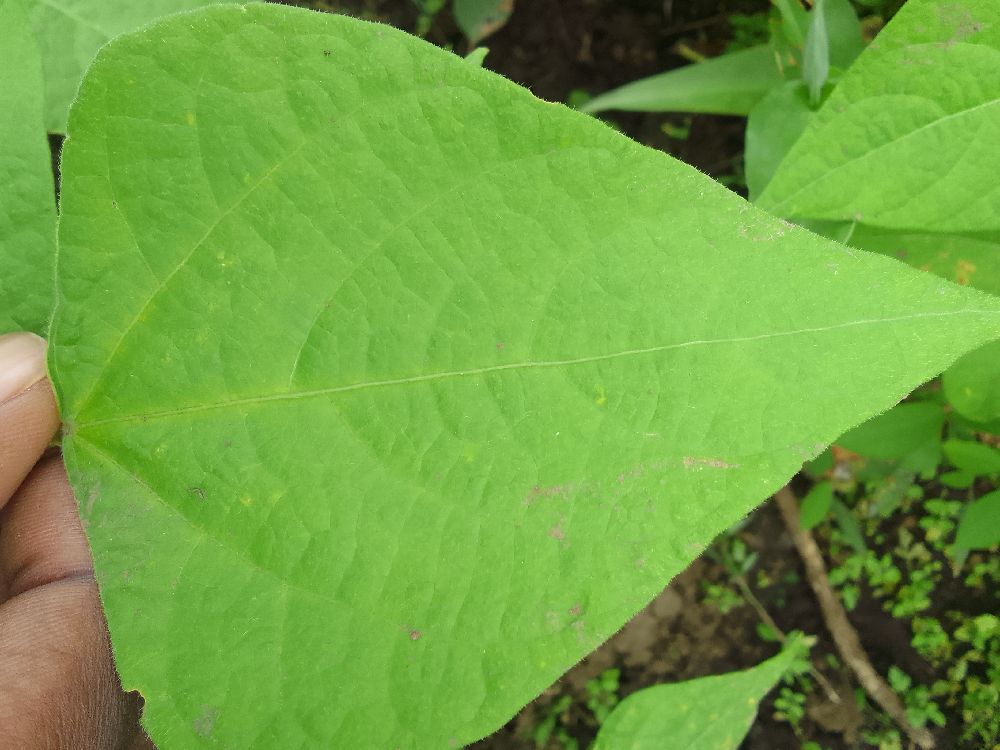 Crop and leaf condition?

common bean, healthy
